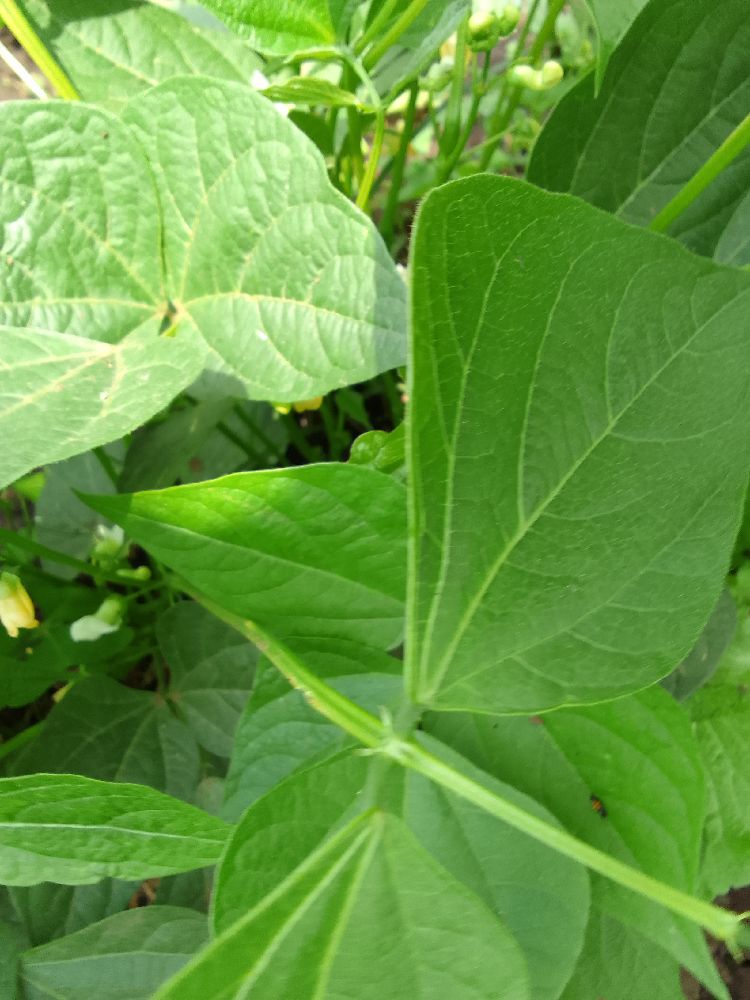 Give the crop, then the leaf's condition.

common bean, healthy
